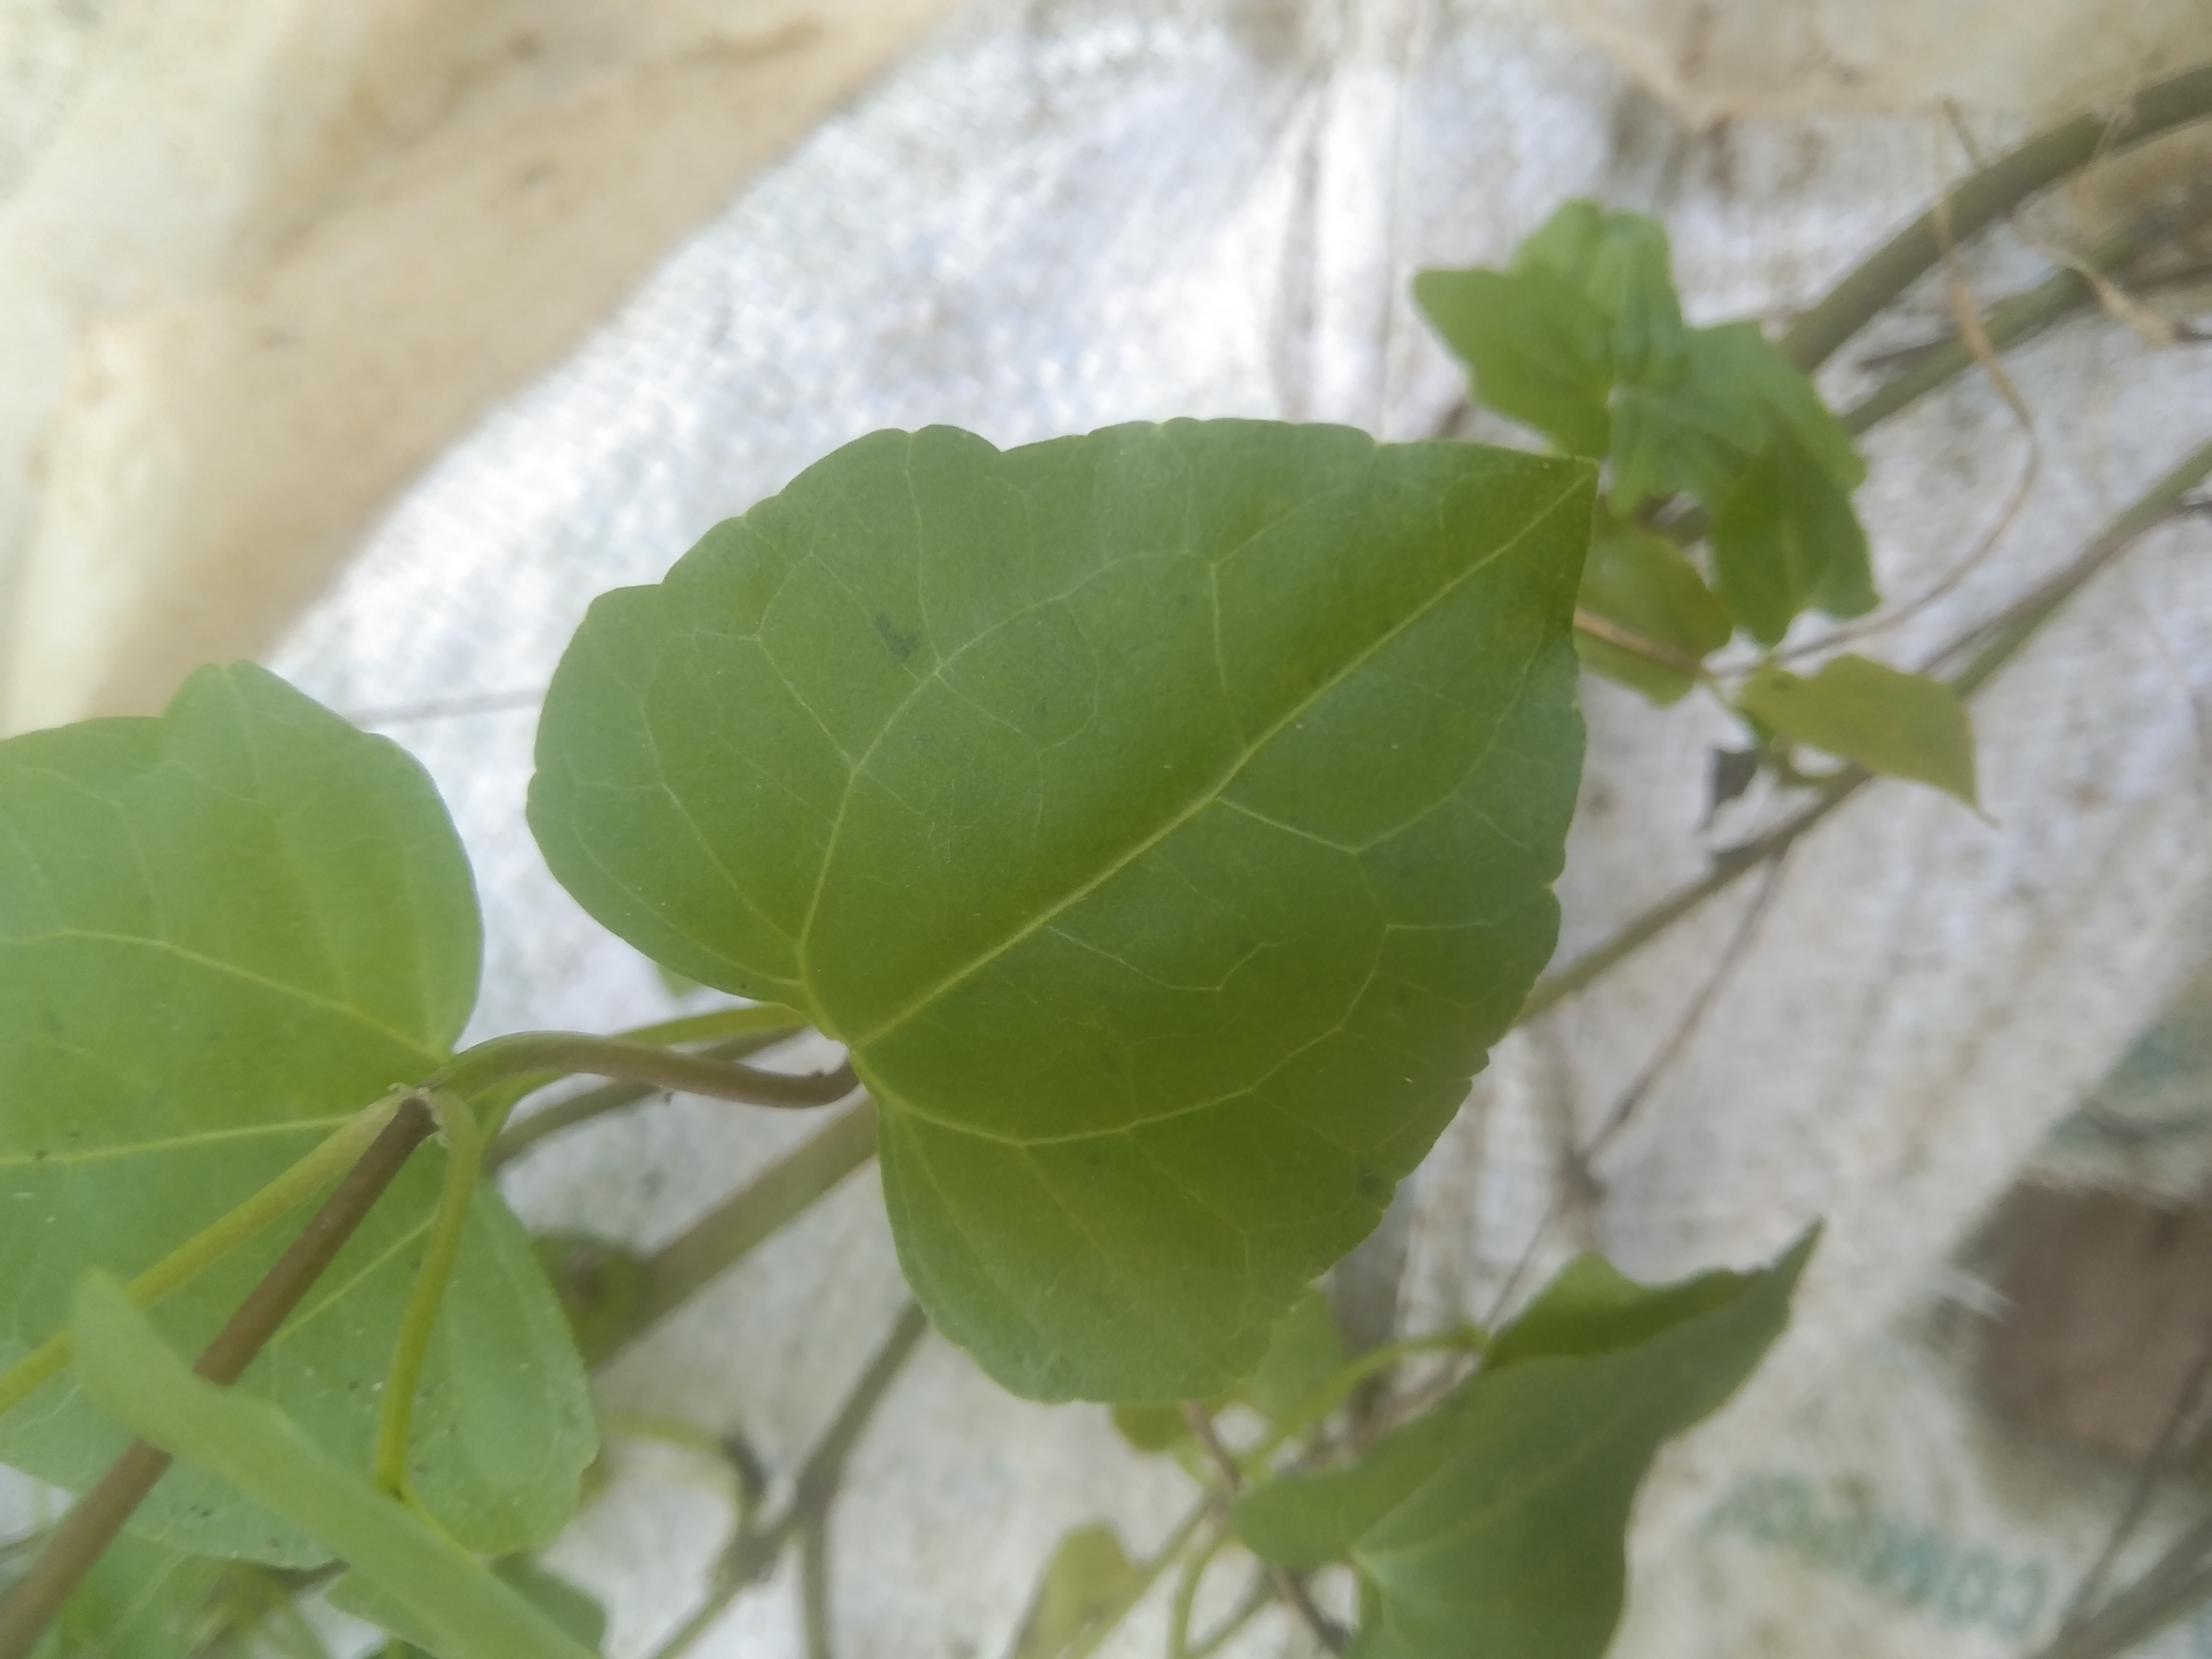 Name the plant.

bitter vine
